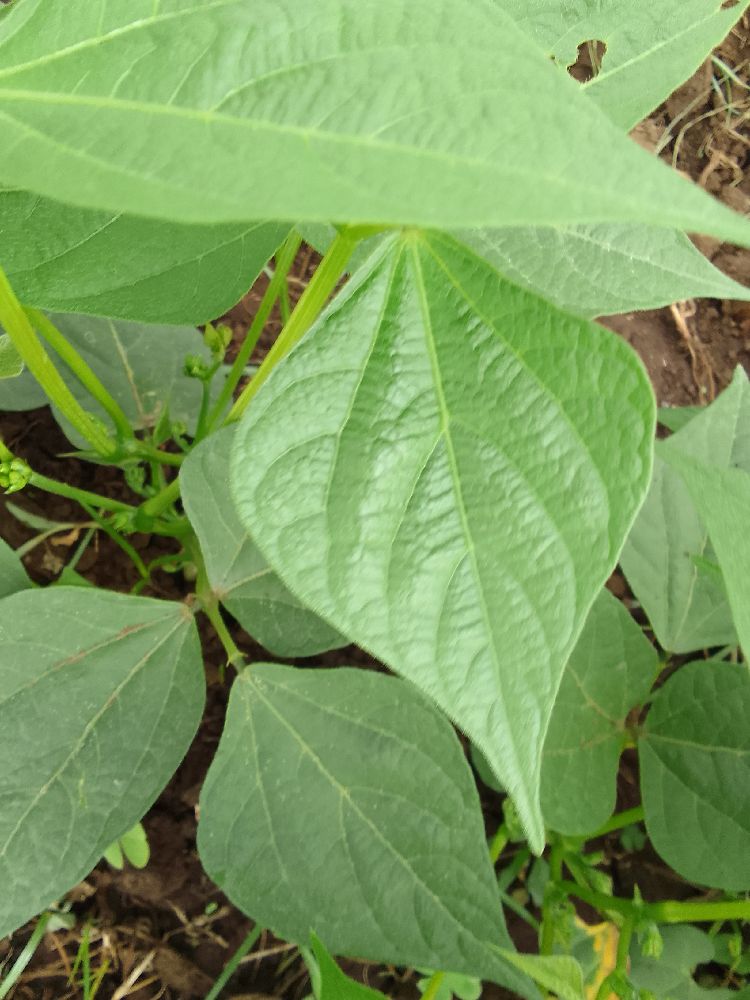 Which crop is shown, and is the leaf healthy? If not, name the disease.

common bean, healthy
